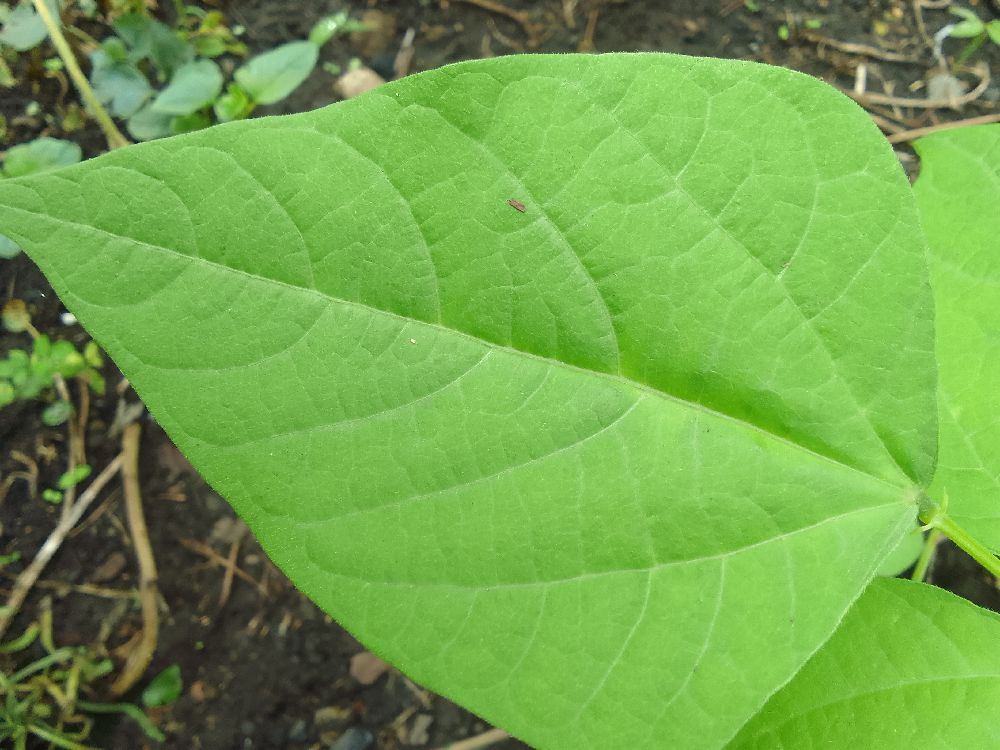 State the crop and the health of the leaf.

common bean, healthy
